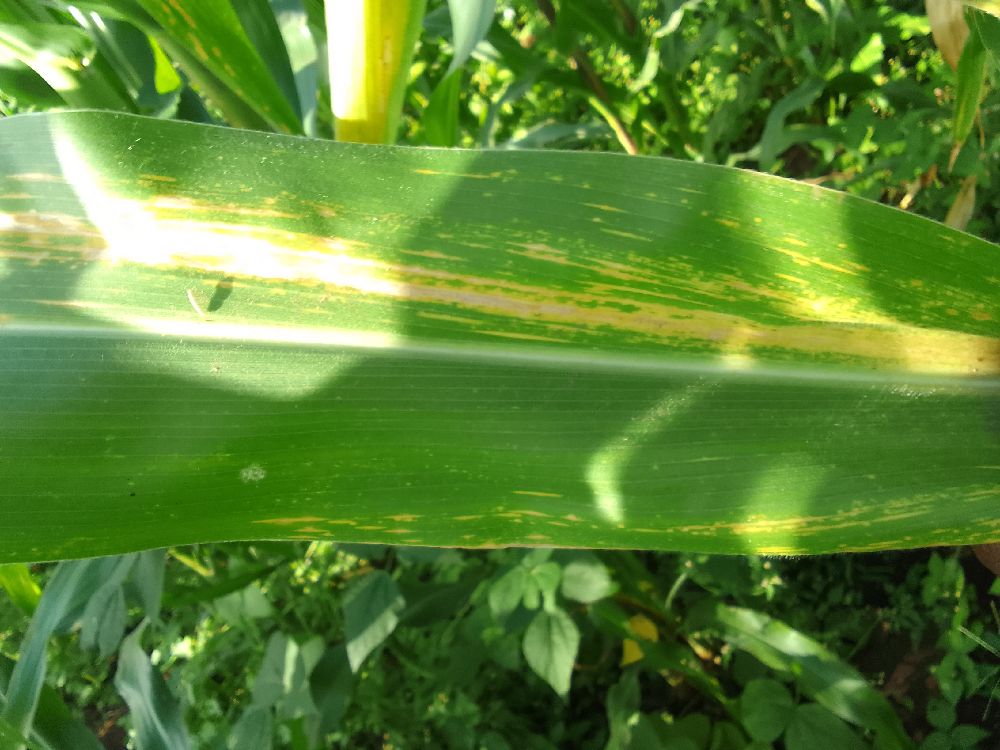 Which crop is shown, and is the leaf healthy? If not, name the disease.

maize, maize lethal necrosis
